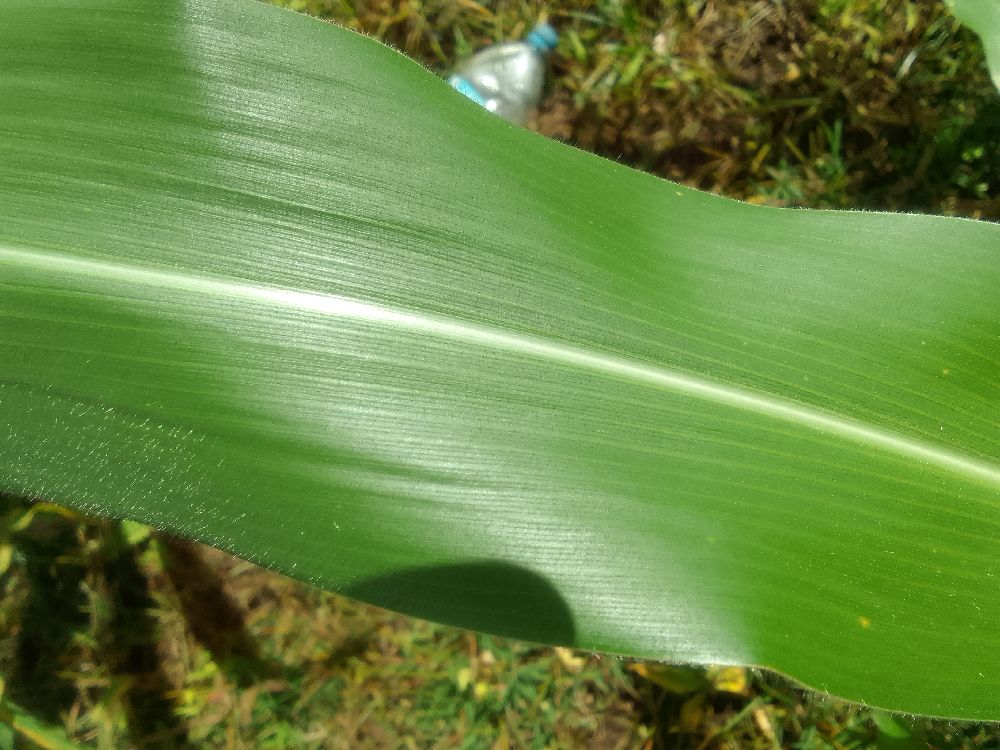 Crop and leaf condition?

maize, healthy
